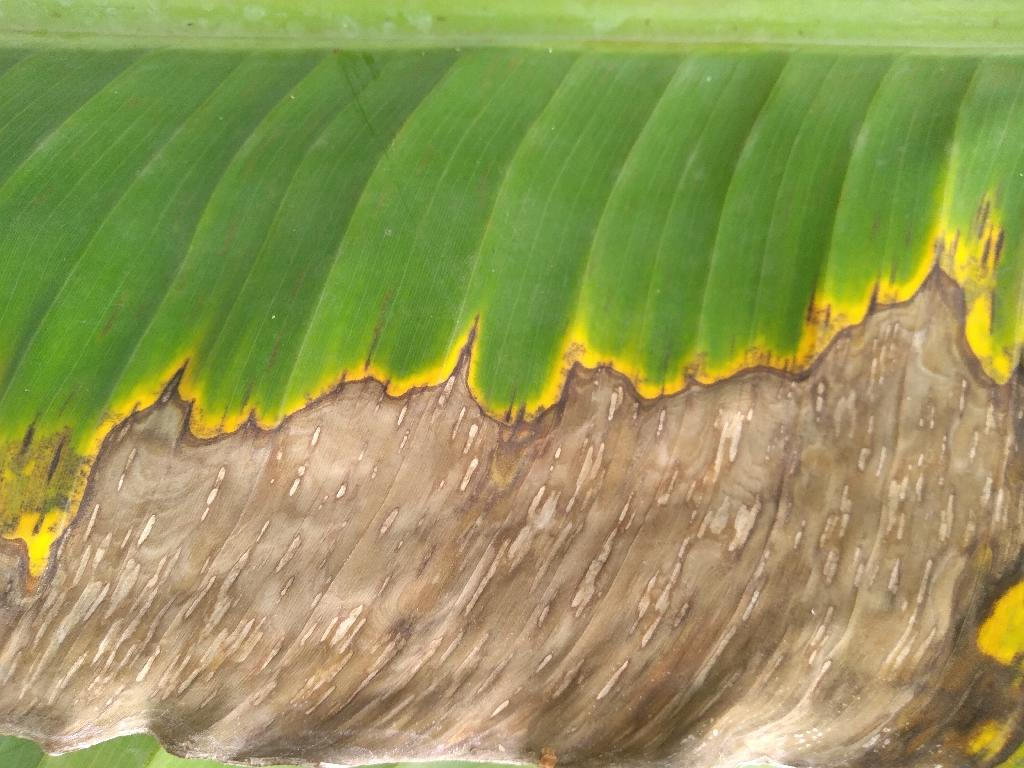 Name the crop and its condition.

banana, black sigatoka
